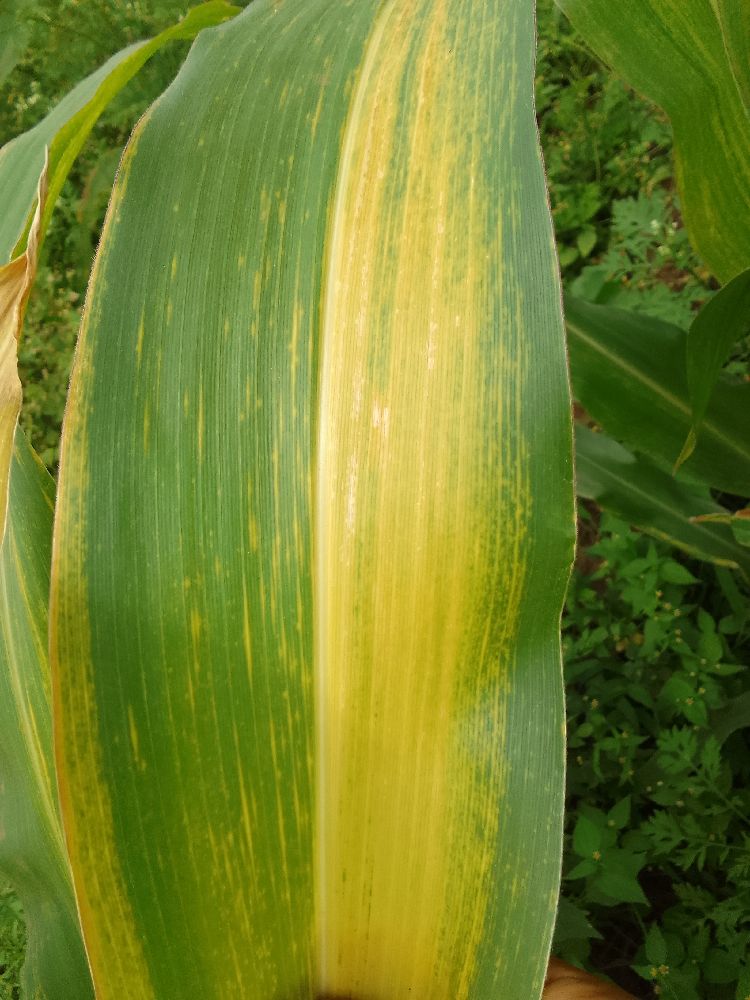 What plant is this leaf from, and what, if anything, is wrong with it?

maize, maize lethal necrosis
